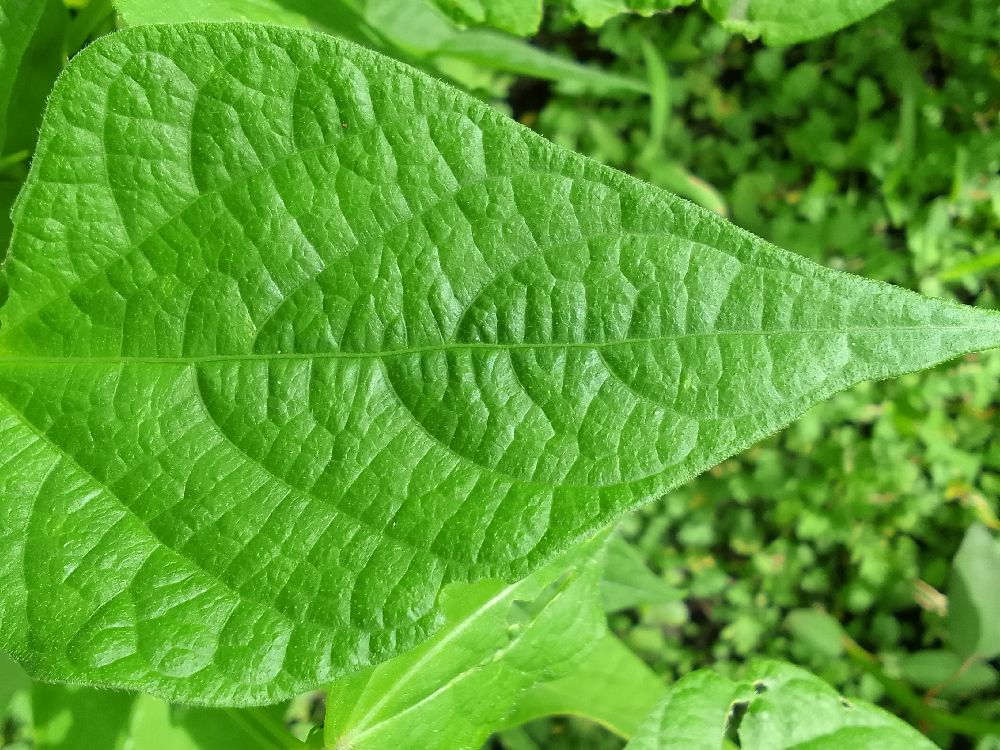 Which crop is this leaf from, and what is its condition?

common bean, healthy
